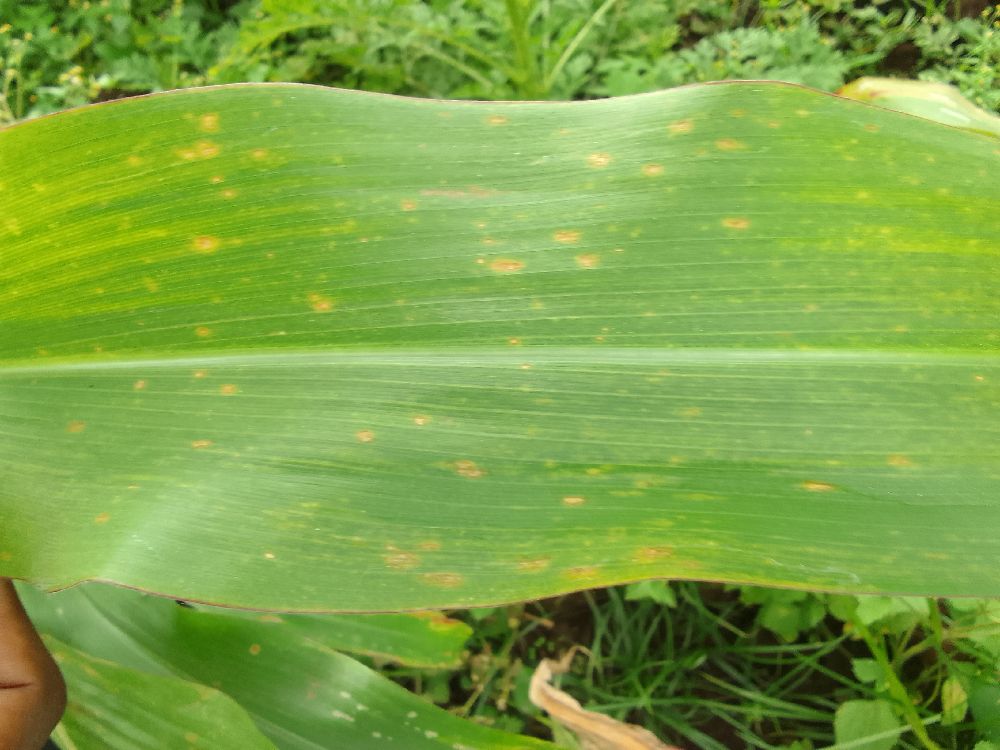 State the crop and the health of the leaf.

maize, maize lethal necrosis
